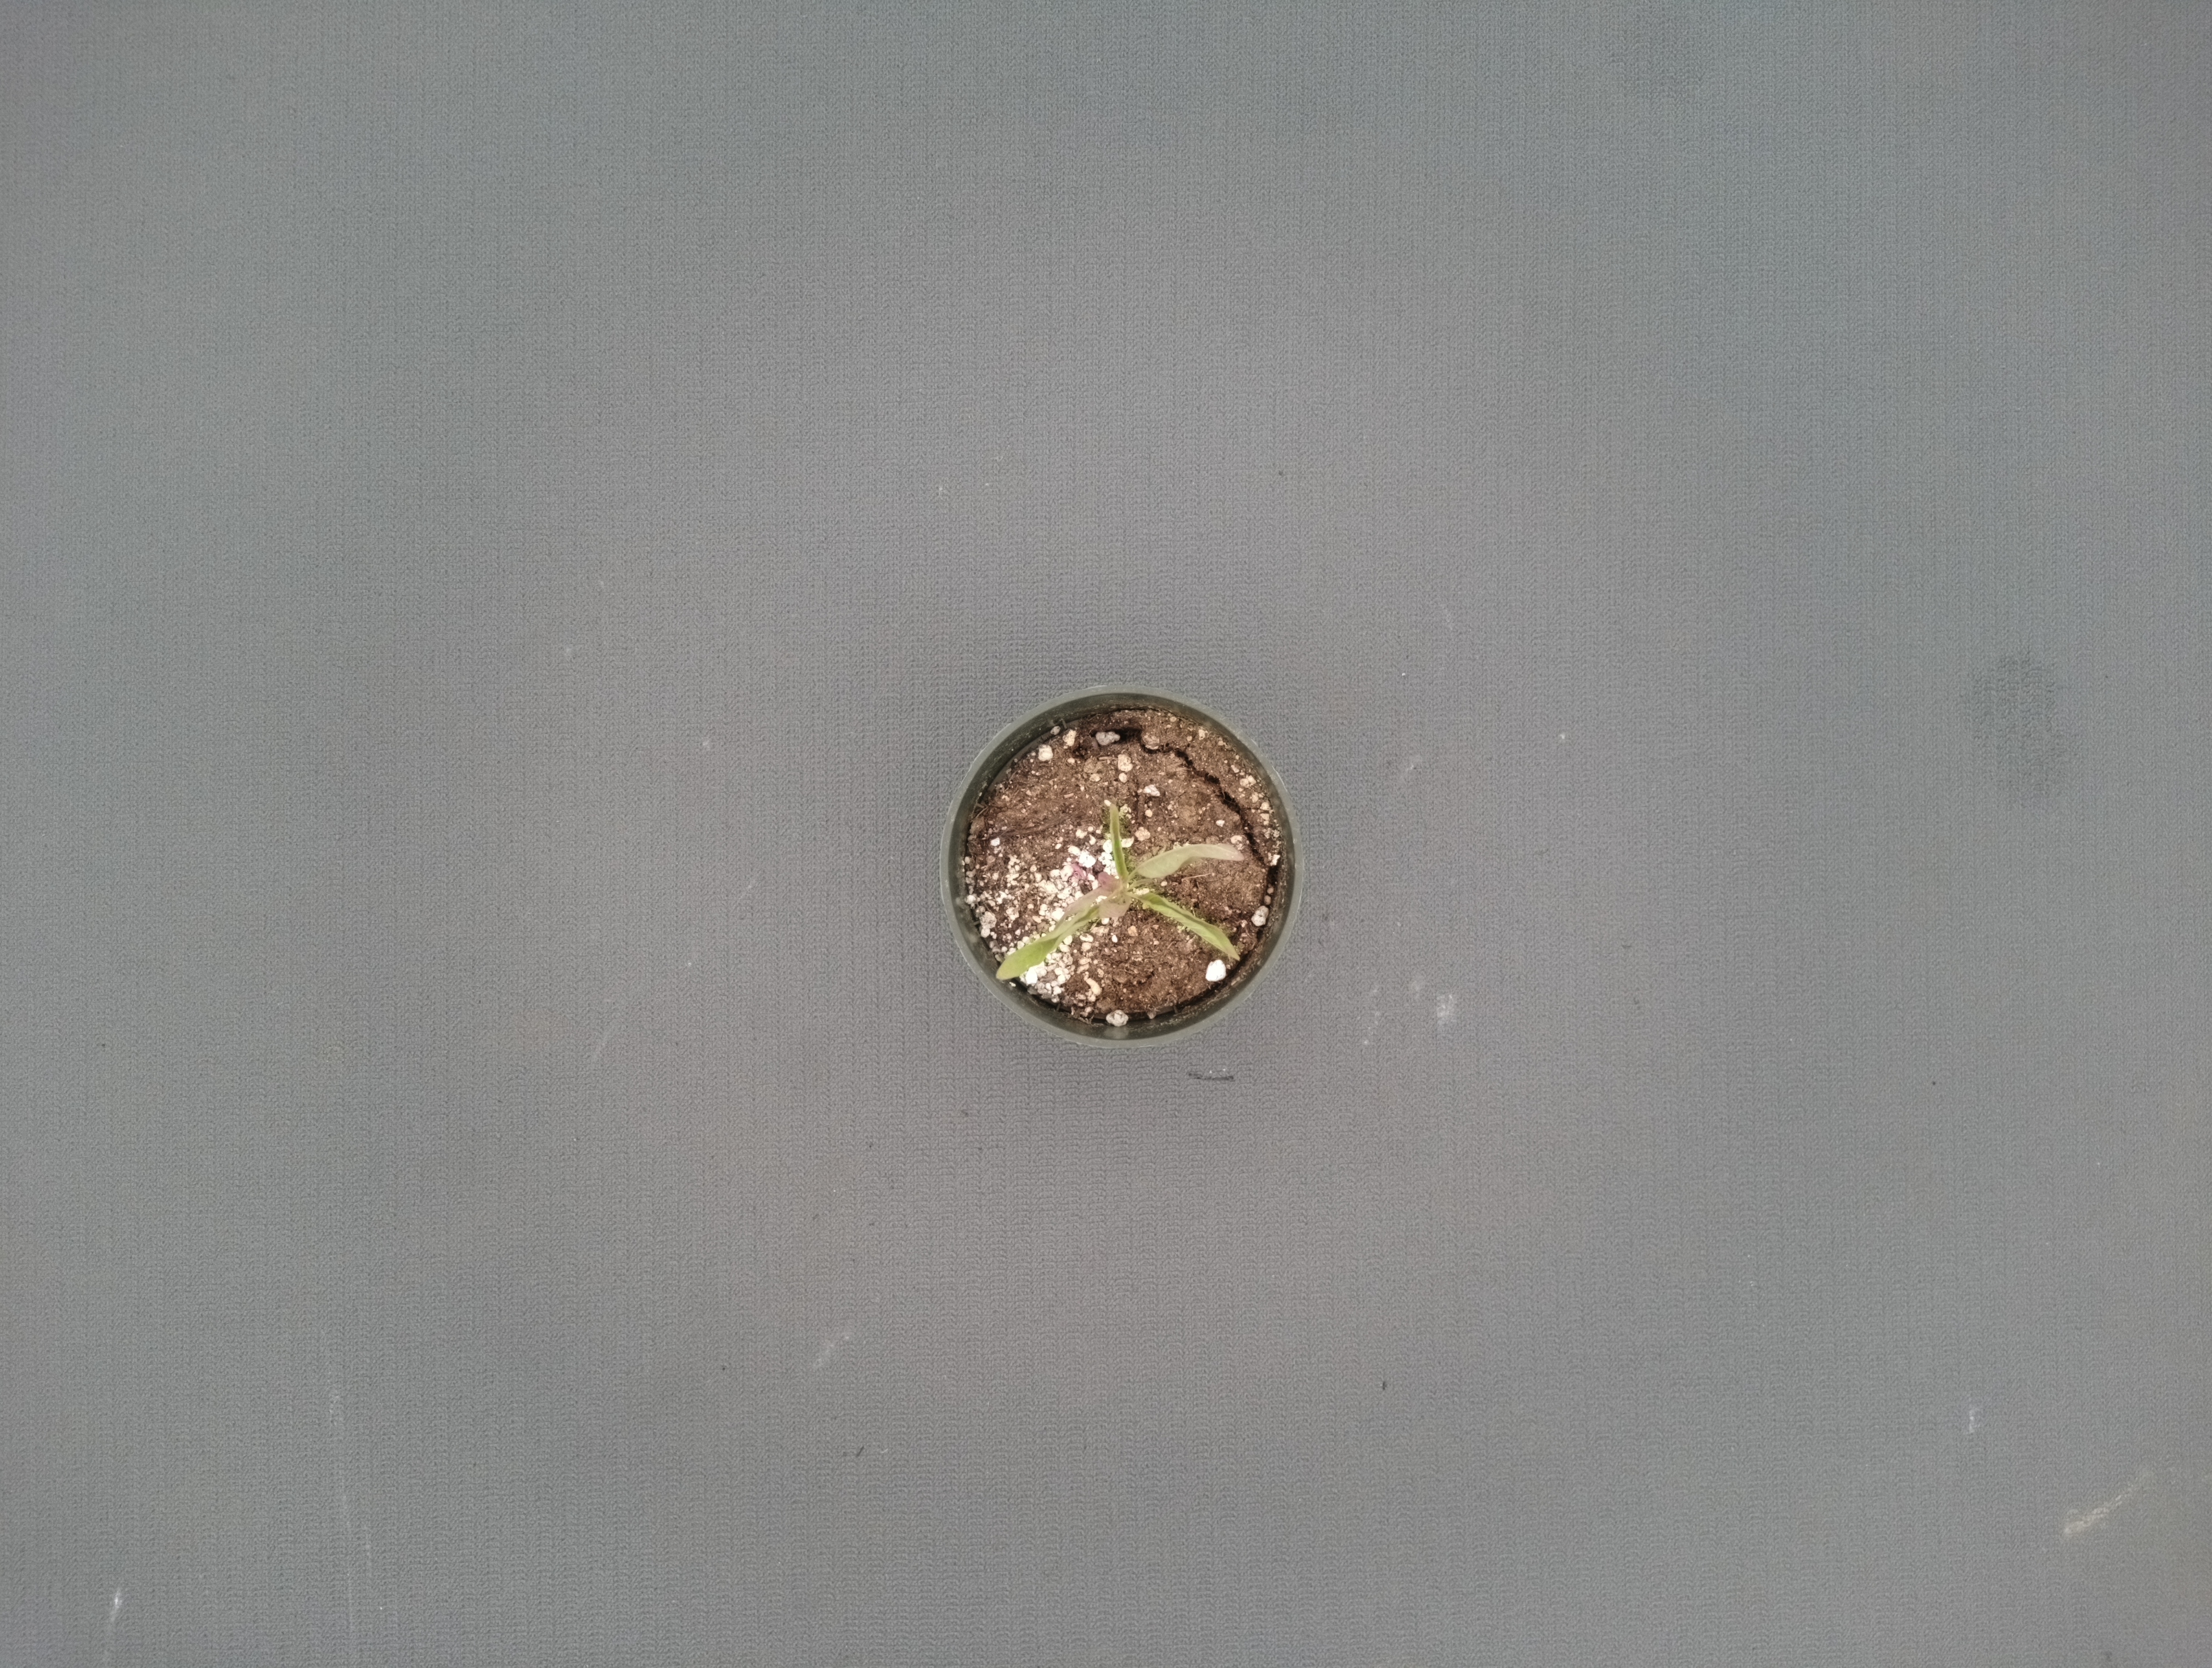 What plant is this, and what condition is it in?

waterhemp, foliar distortion
